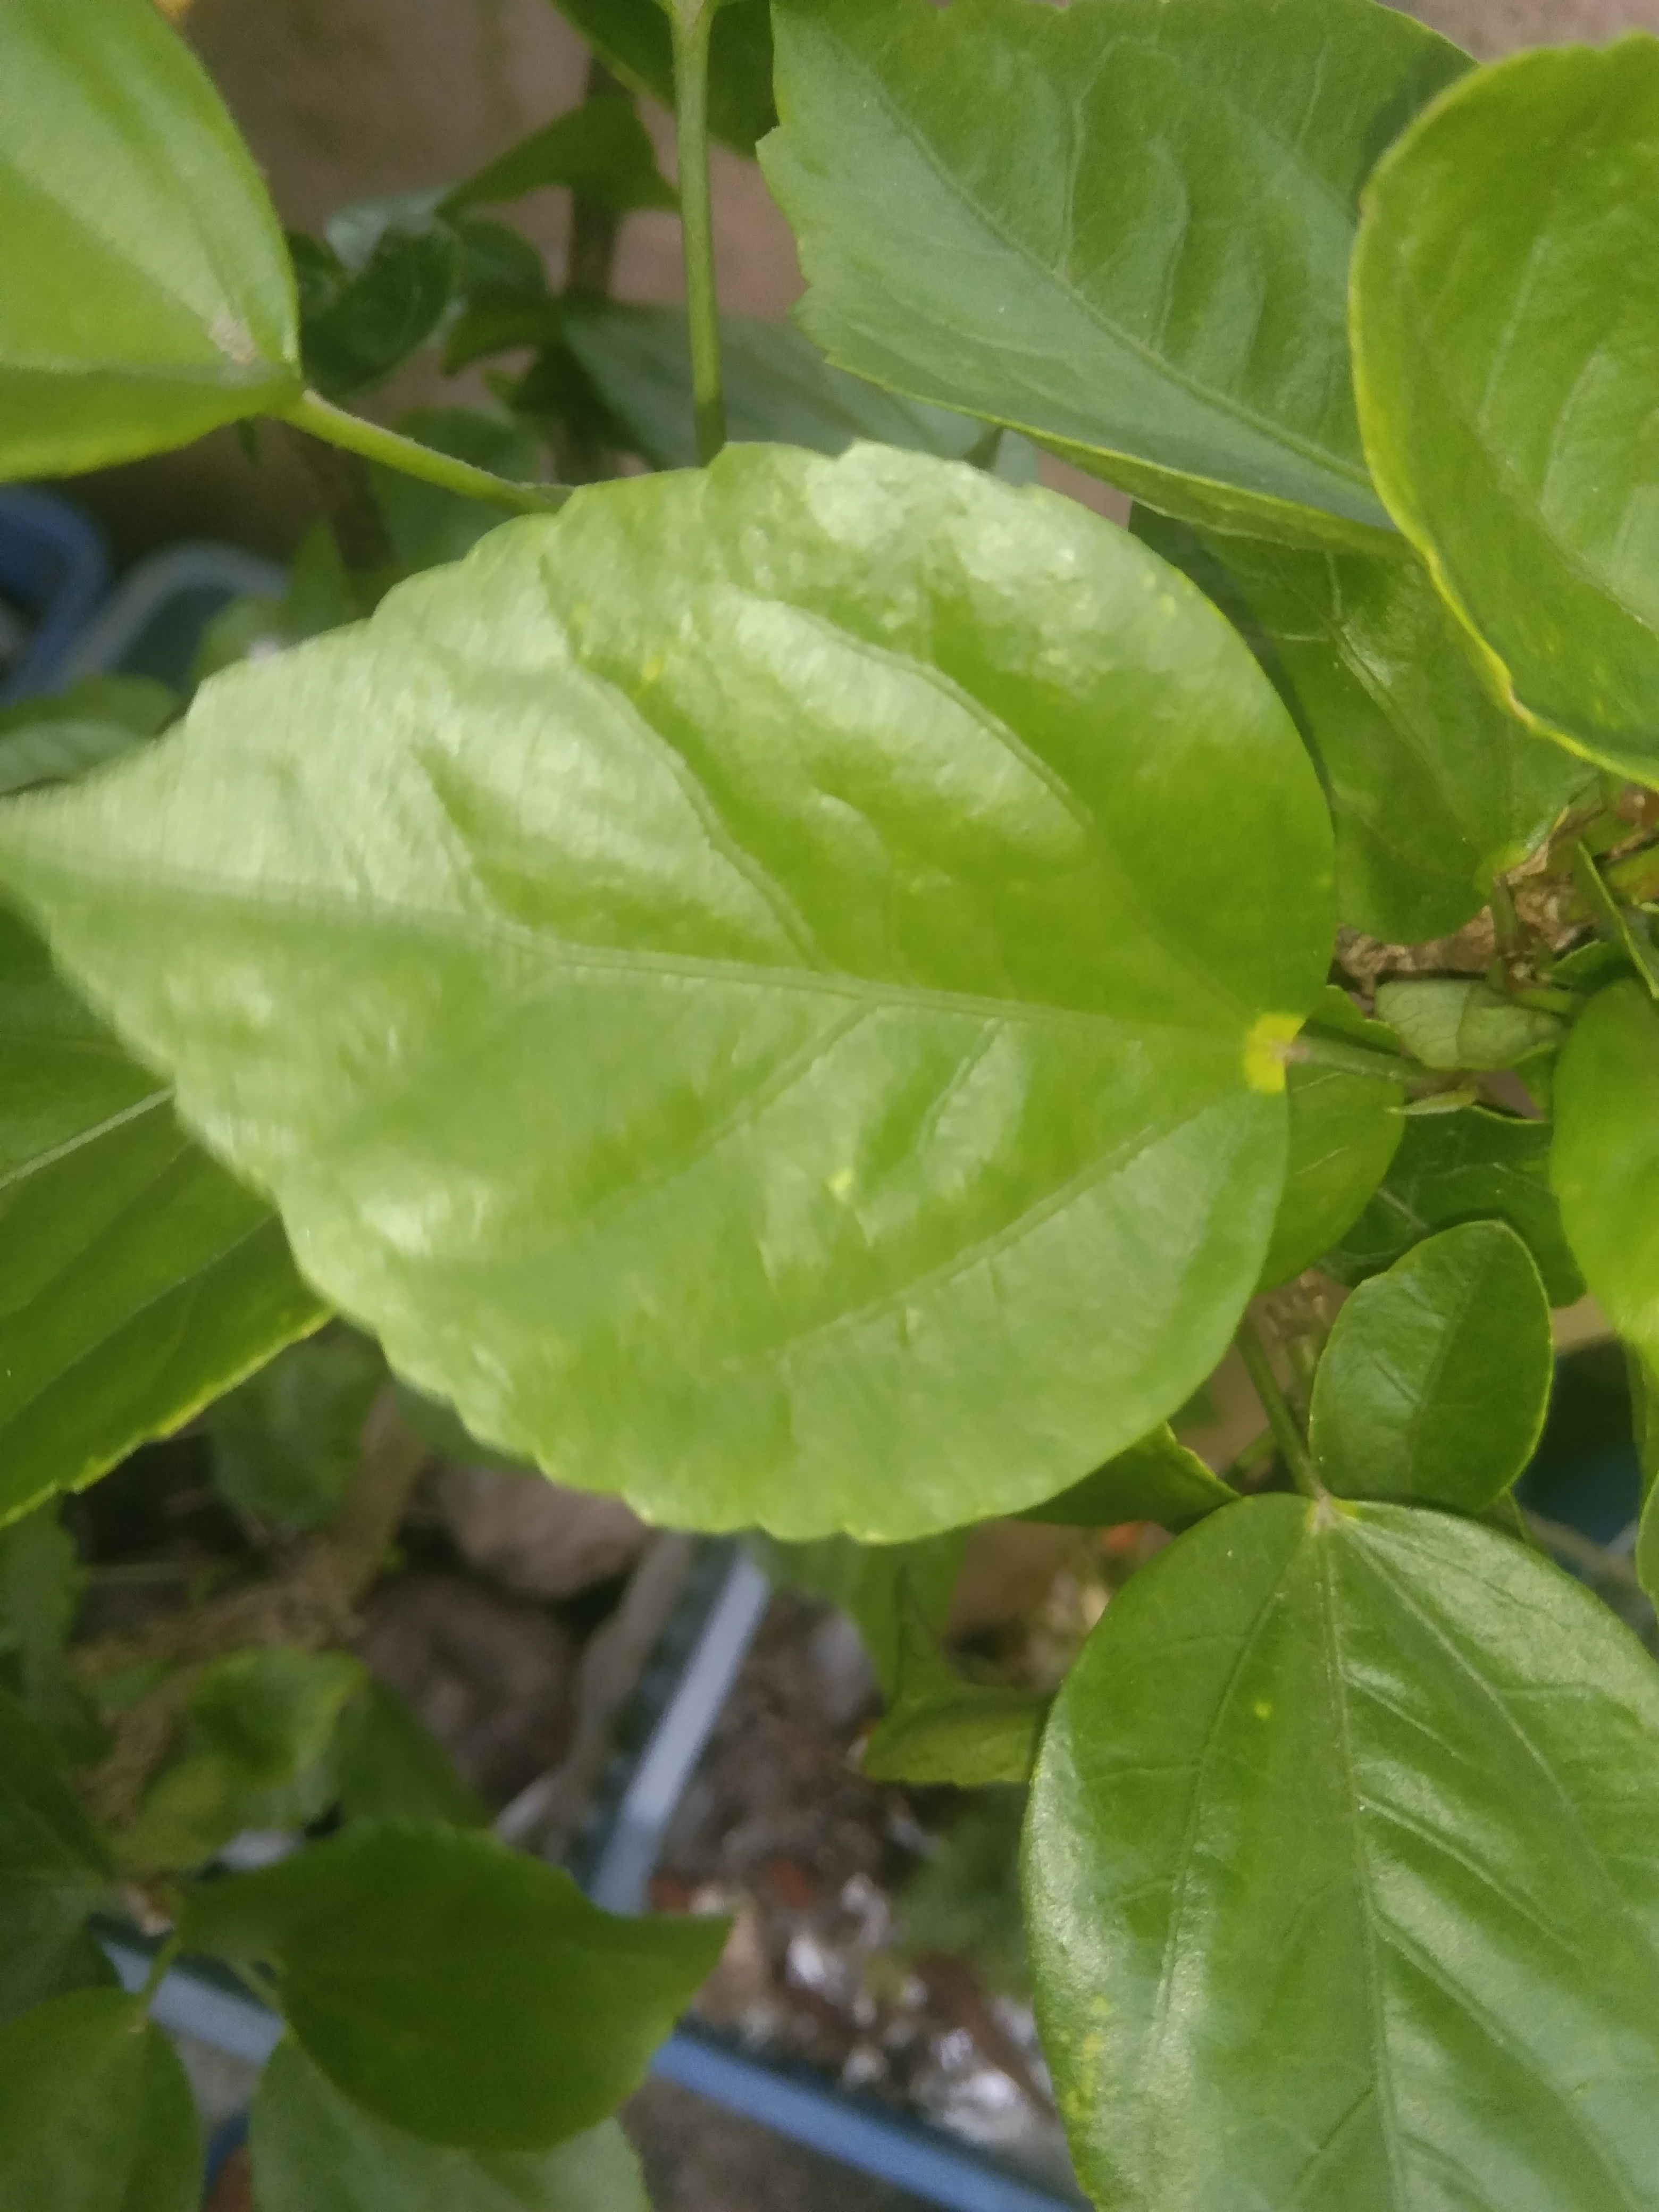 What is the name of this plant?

hibiscus
